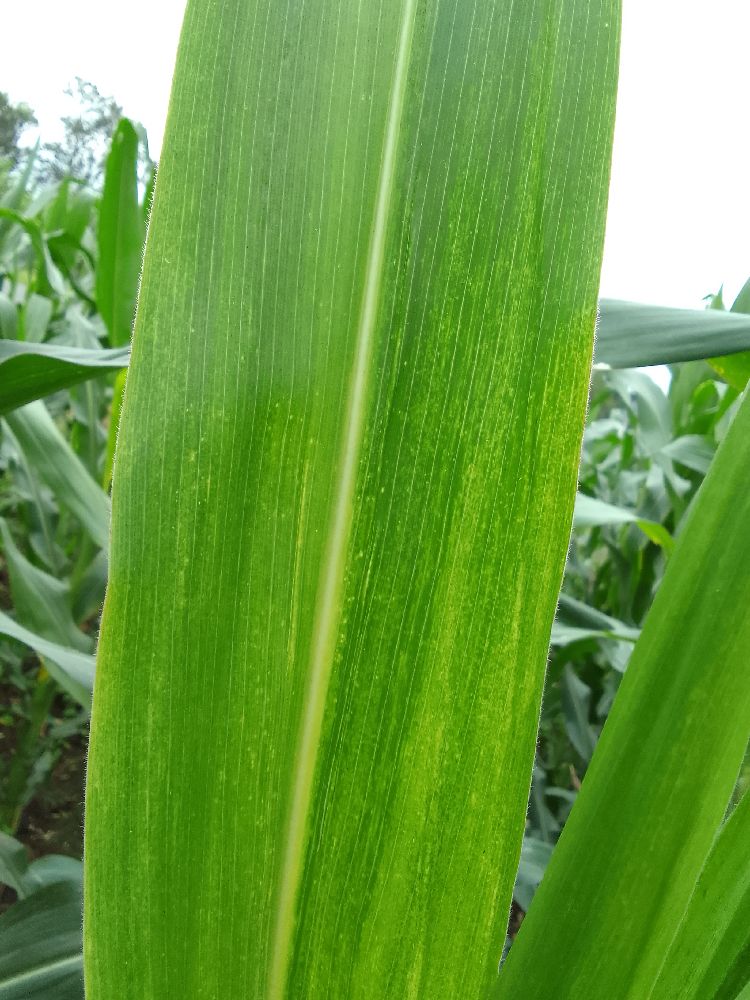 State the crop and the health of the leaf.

maize, maize lethal necrosis
